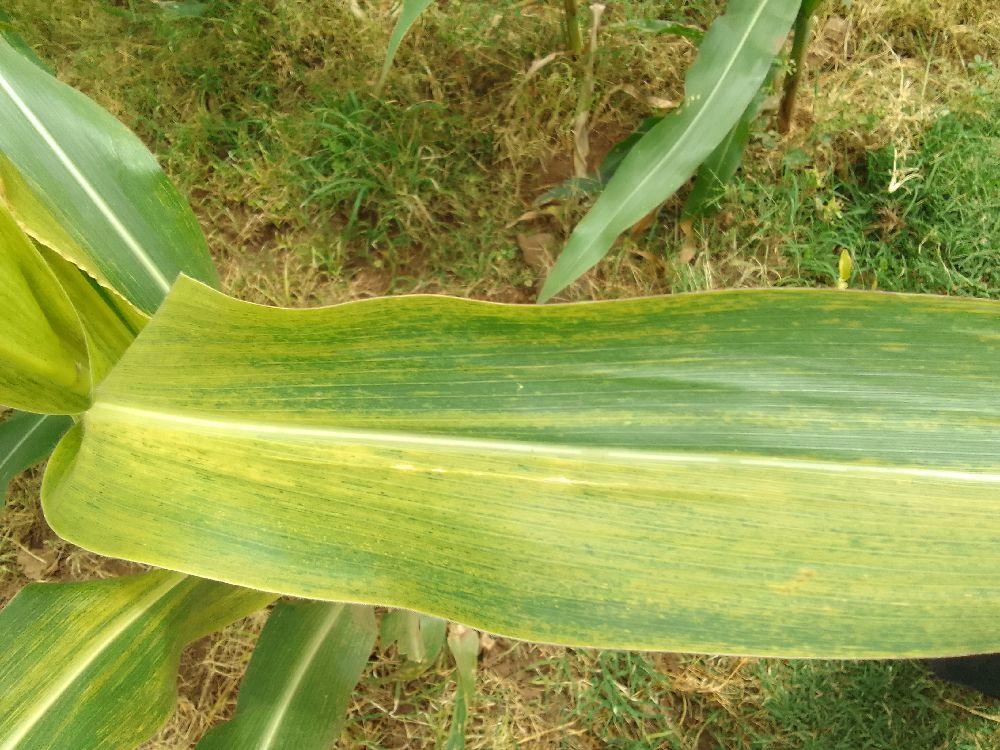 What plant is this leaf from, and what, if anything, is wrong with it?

maize, maize lethal necrosis
